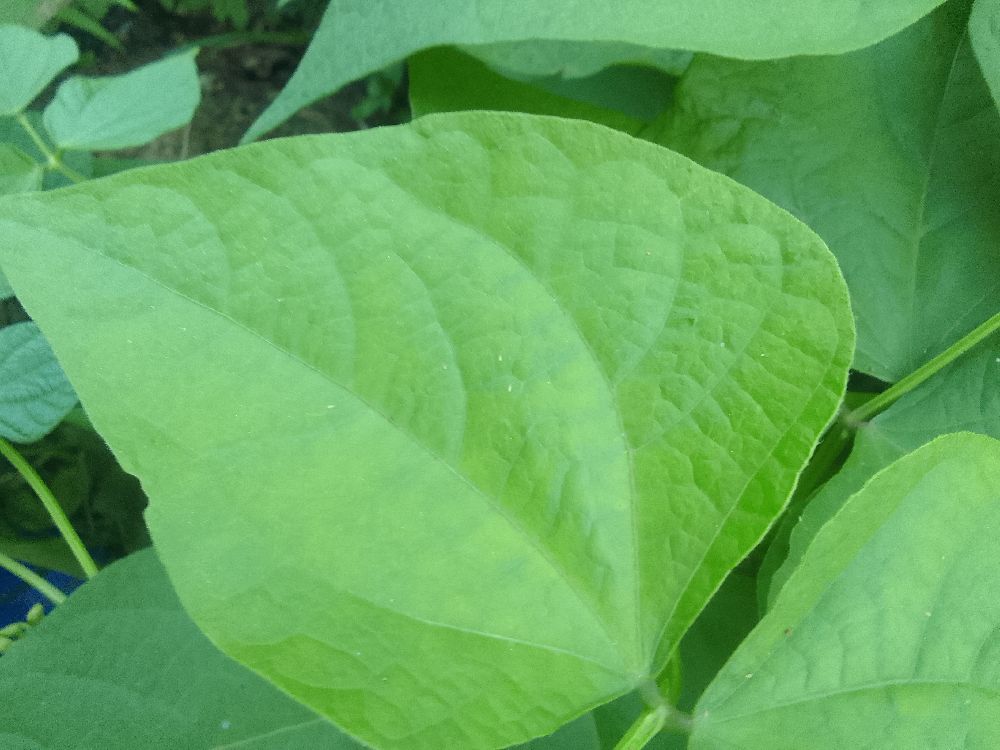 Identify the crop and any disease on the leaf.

common bean, healthy
